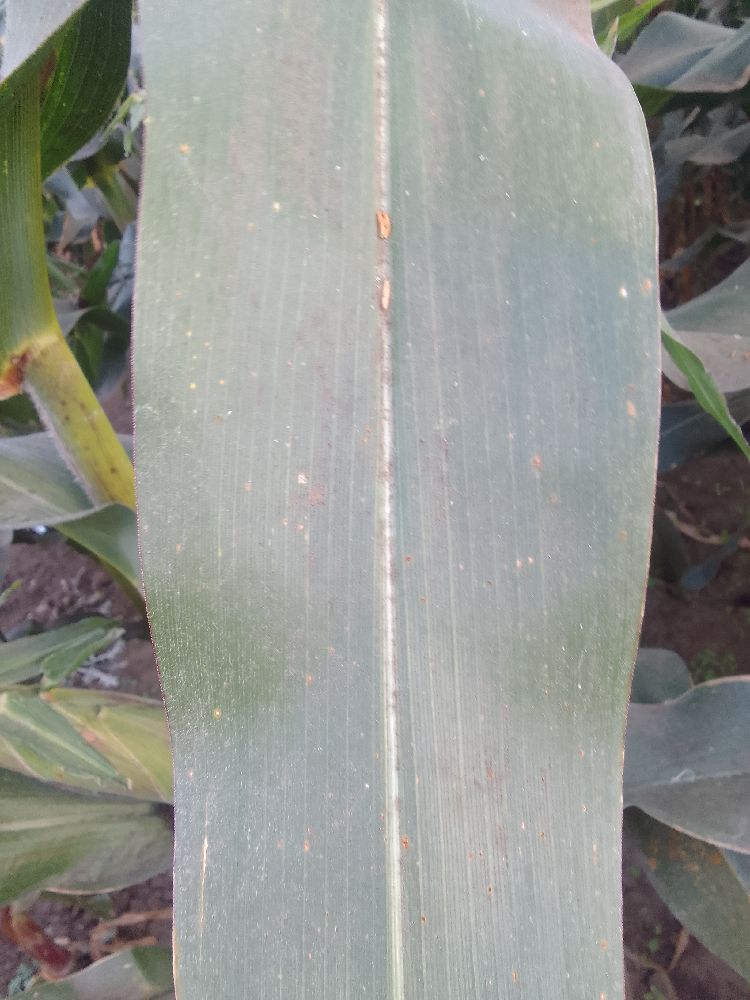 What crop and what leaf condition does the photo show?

maize, healthy
